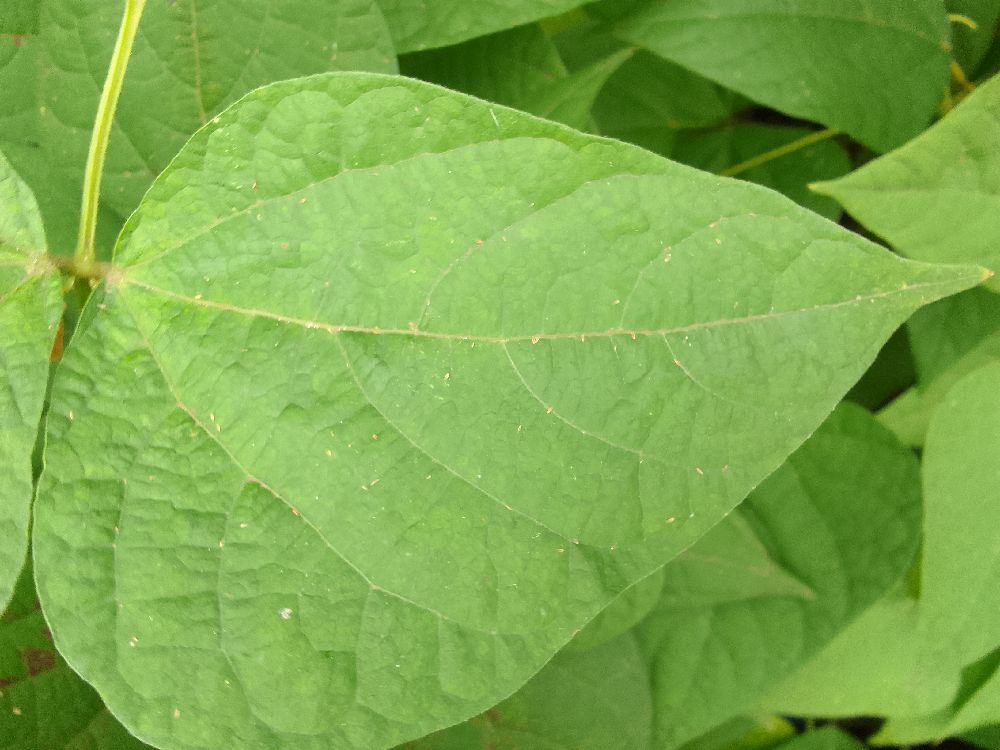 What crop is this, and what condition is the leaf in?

common bean, healthy
